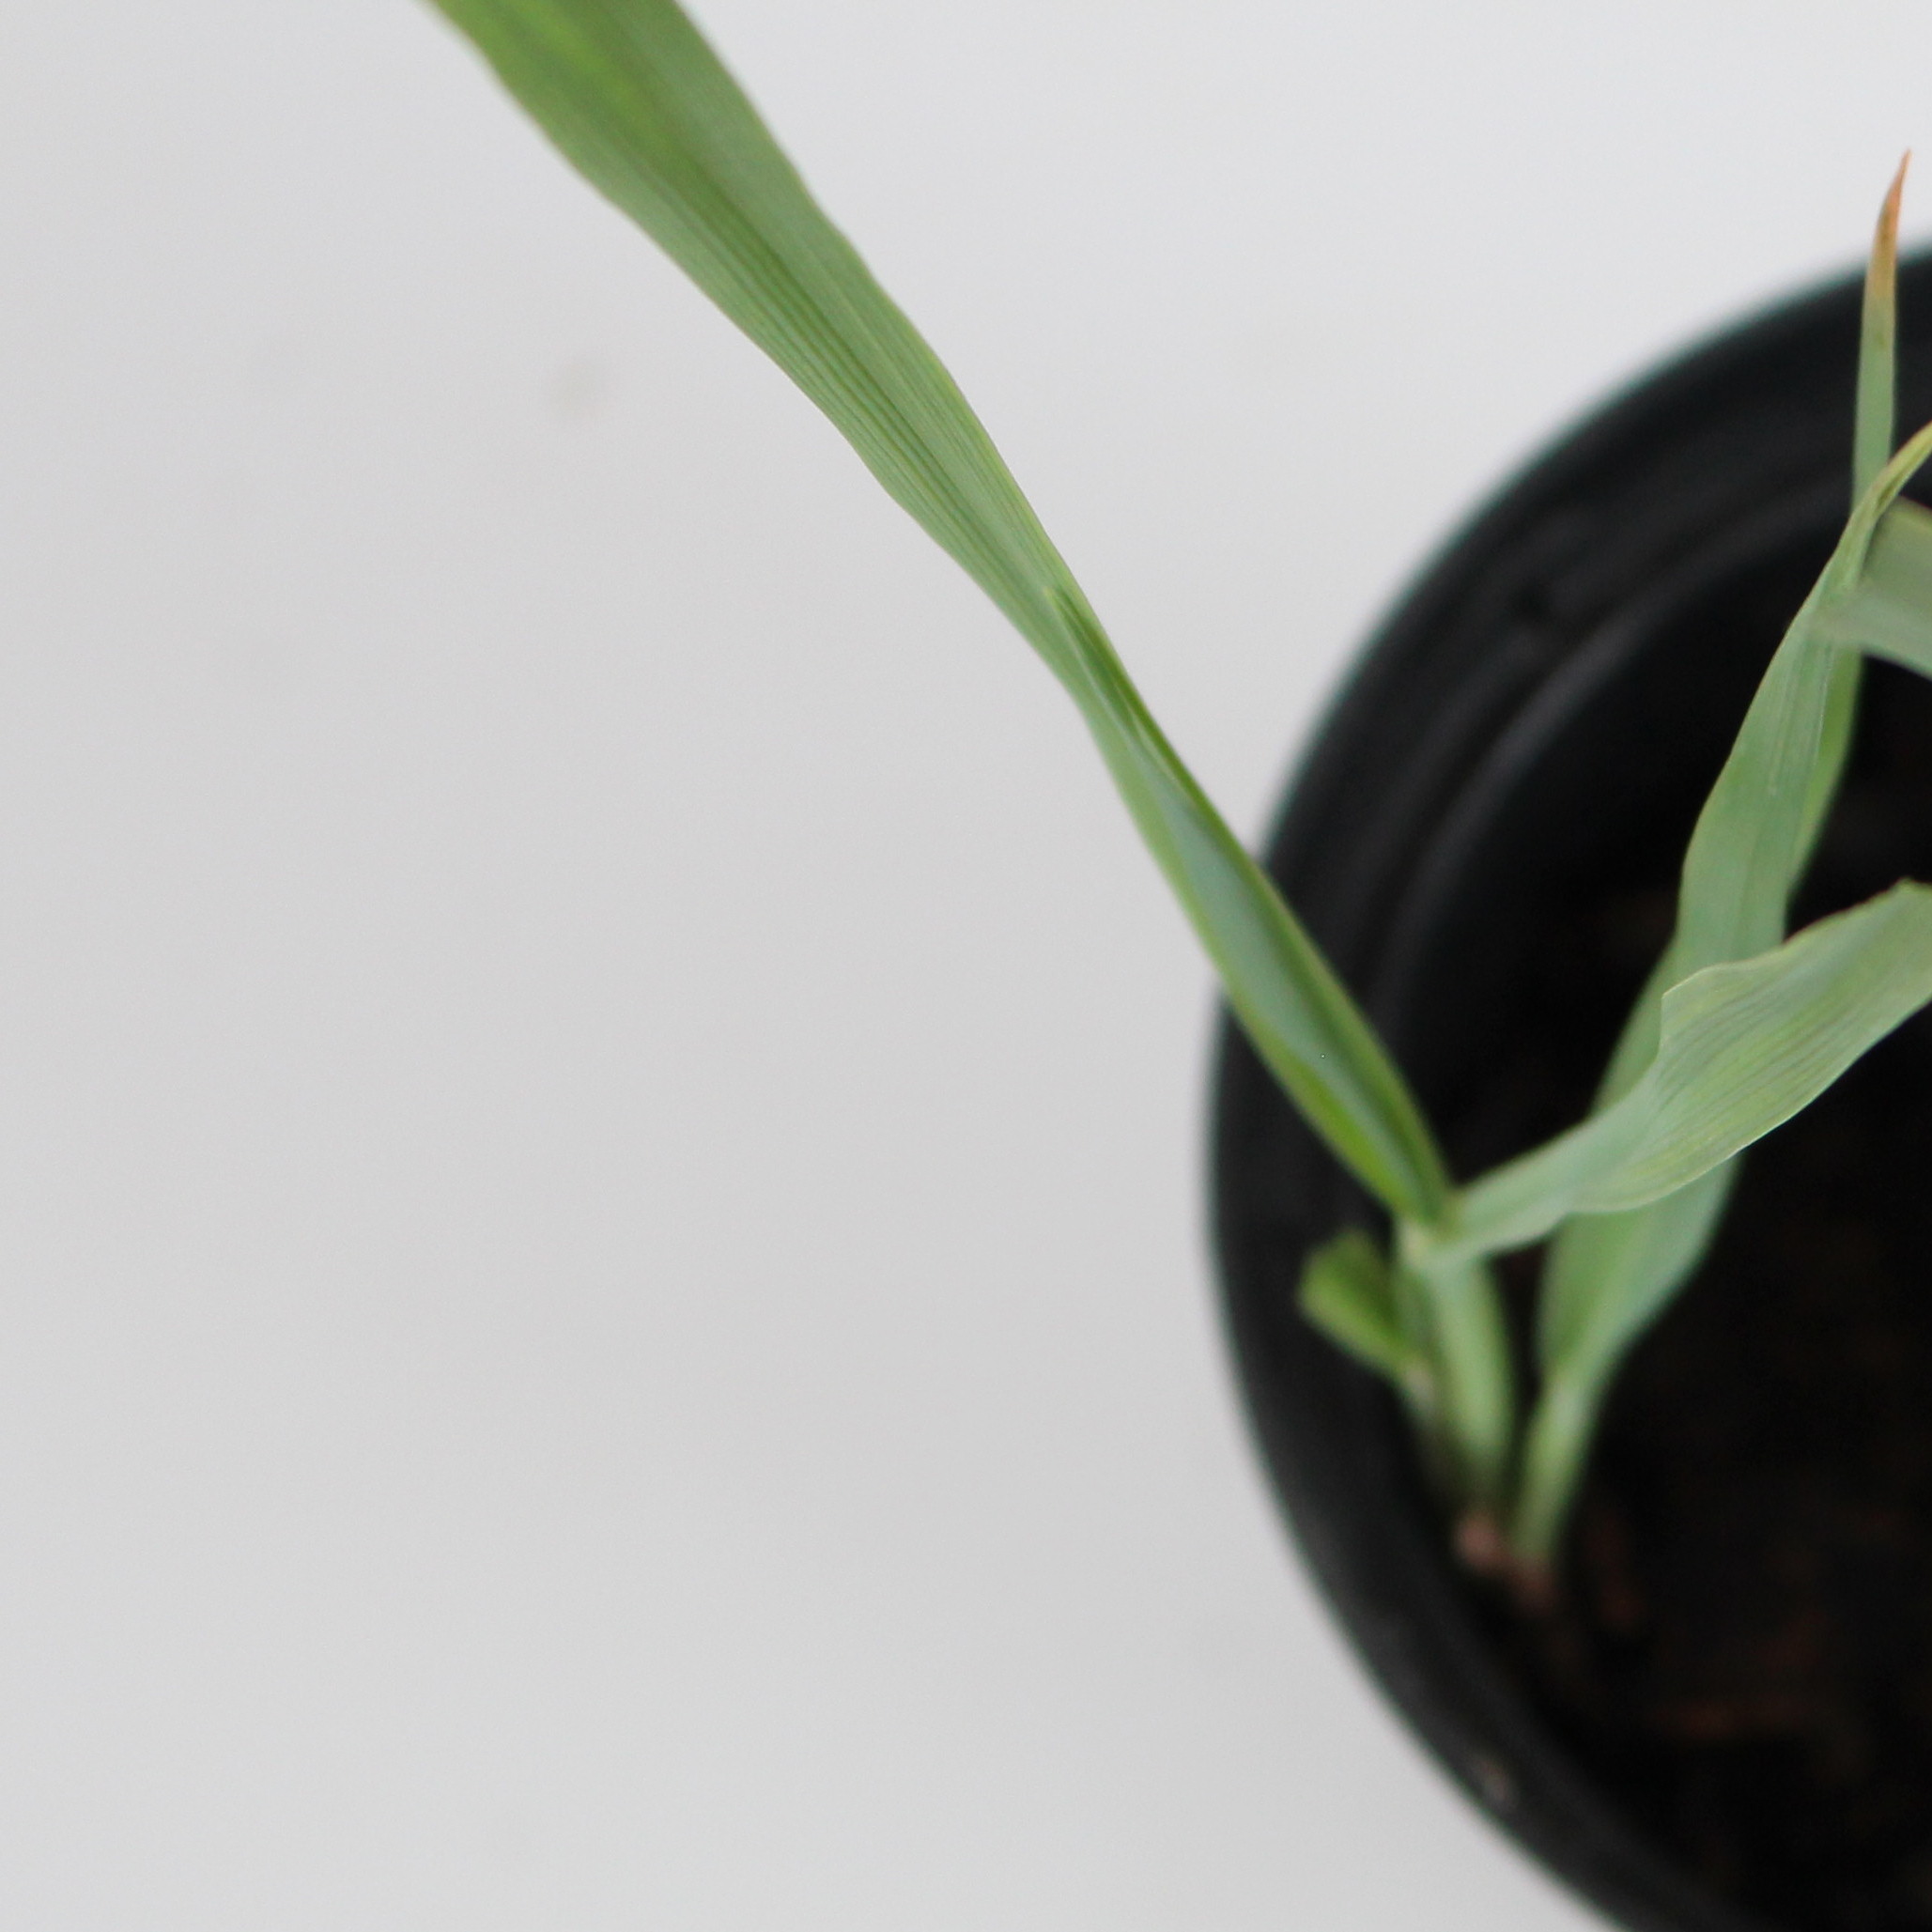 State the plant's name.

Avena sterilis
